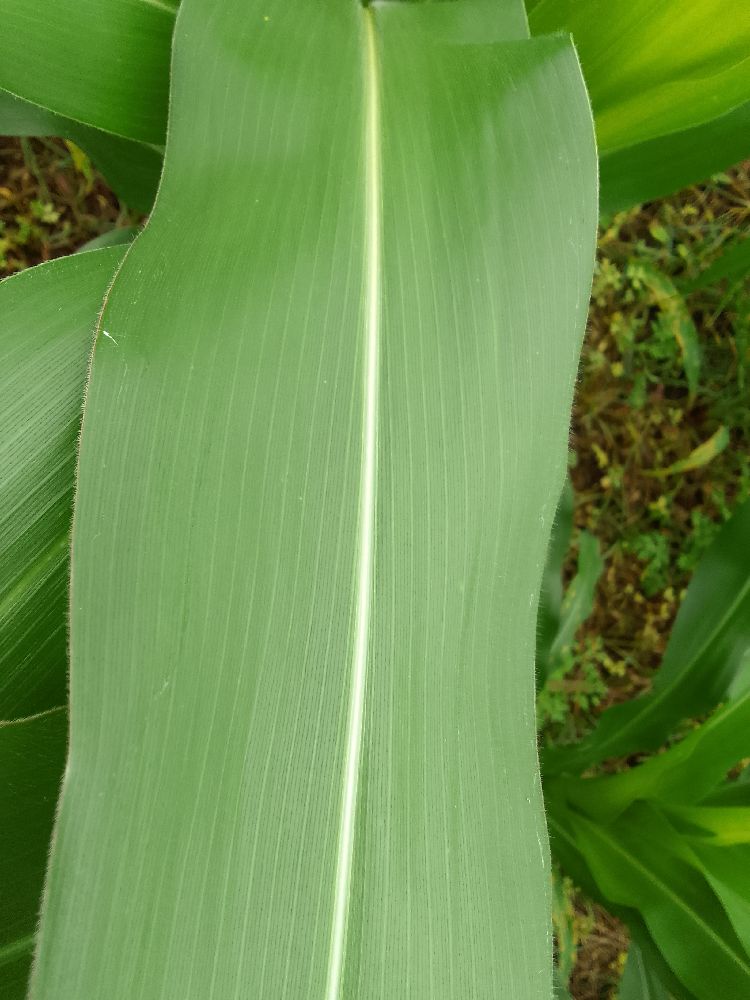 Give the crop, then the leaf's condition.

maize, healthy
